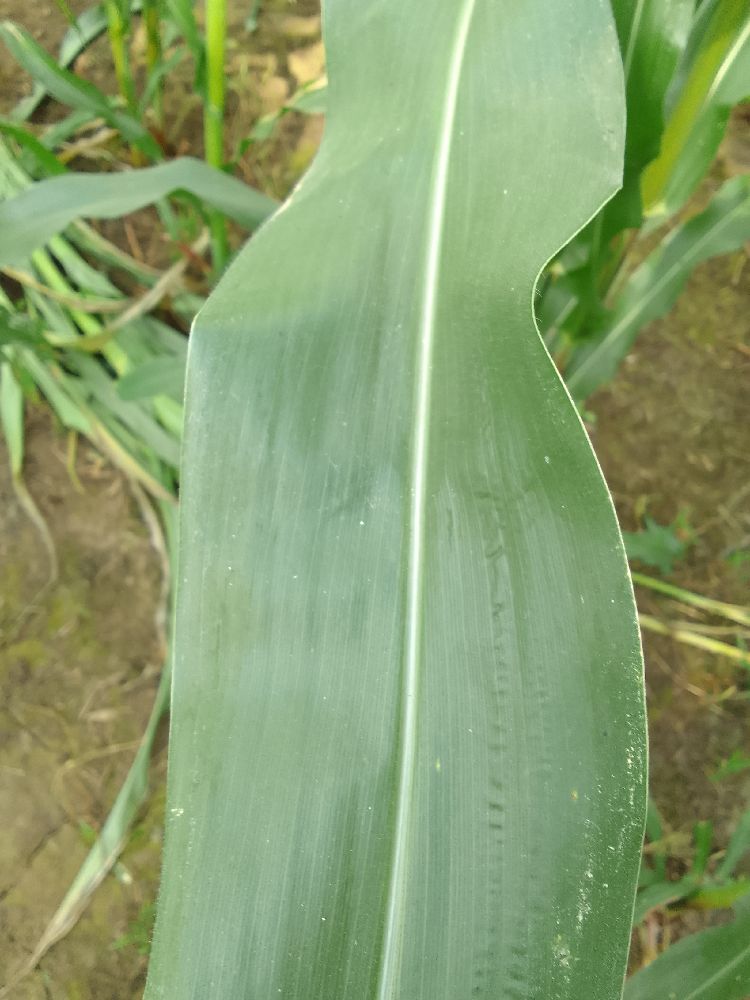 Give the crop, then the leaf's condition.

maize, healthy
